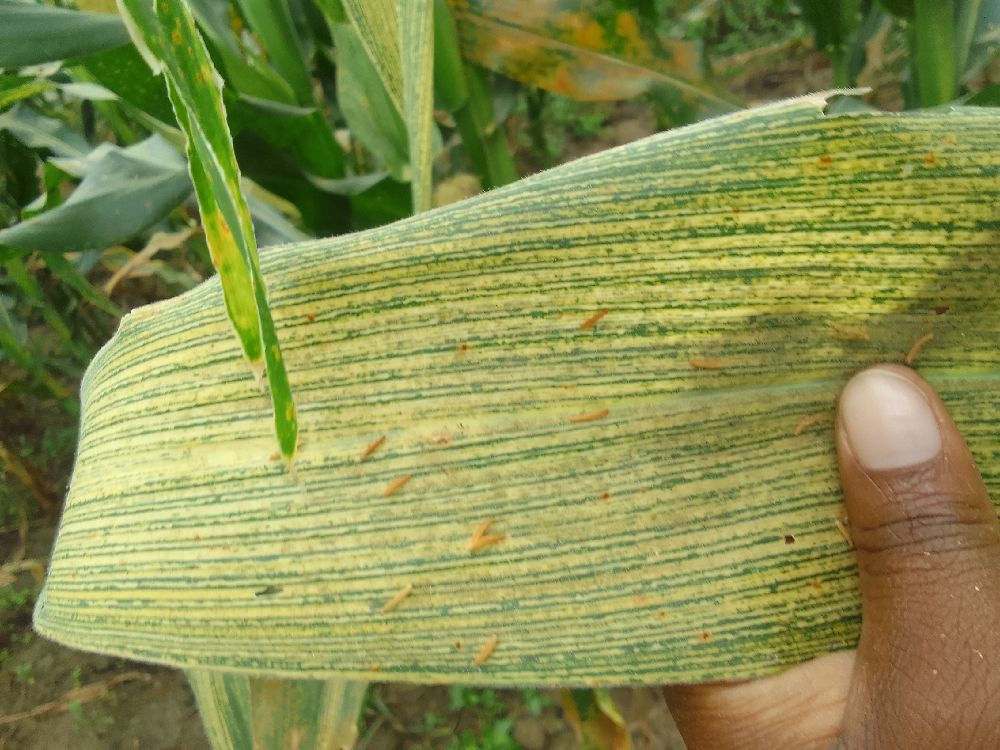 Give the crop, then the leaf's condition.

maize, maize streak virus
